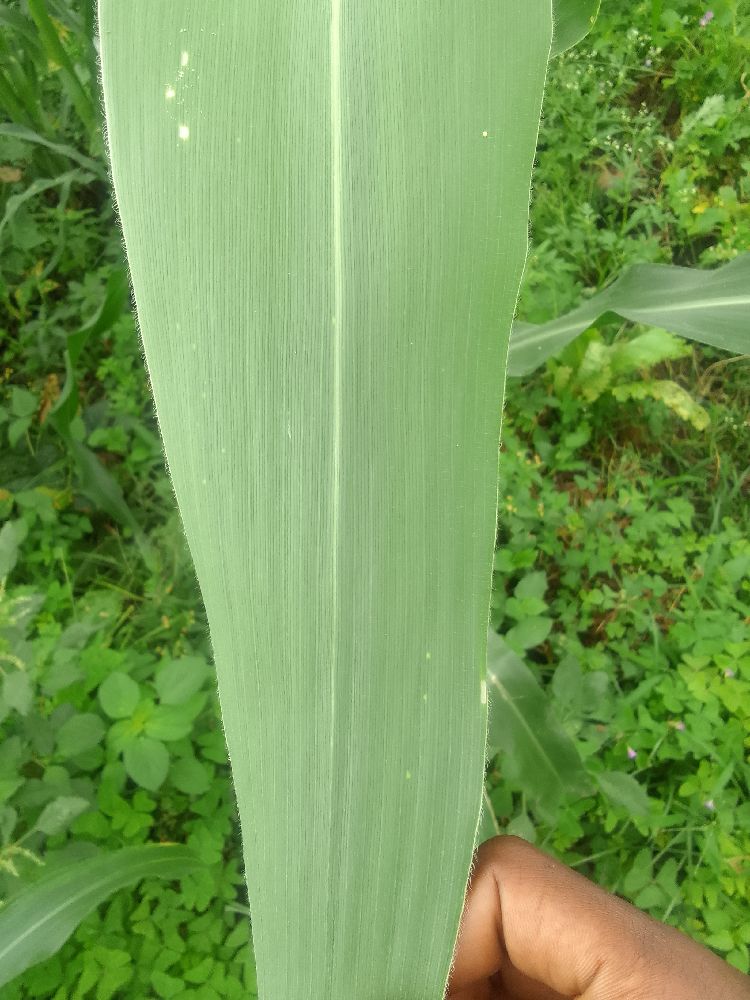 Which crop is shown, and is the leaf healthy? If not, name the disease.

maize, healthy
